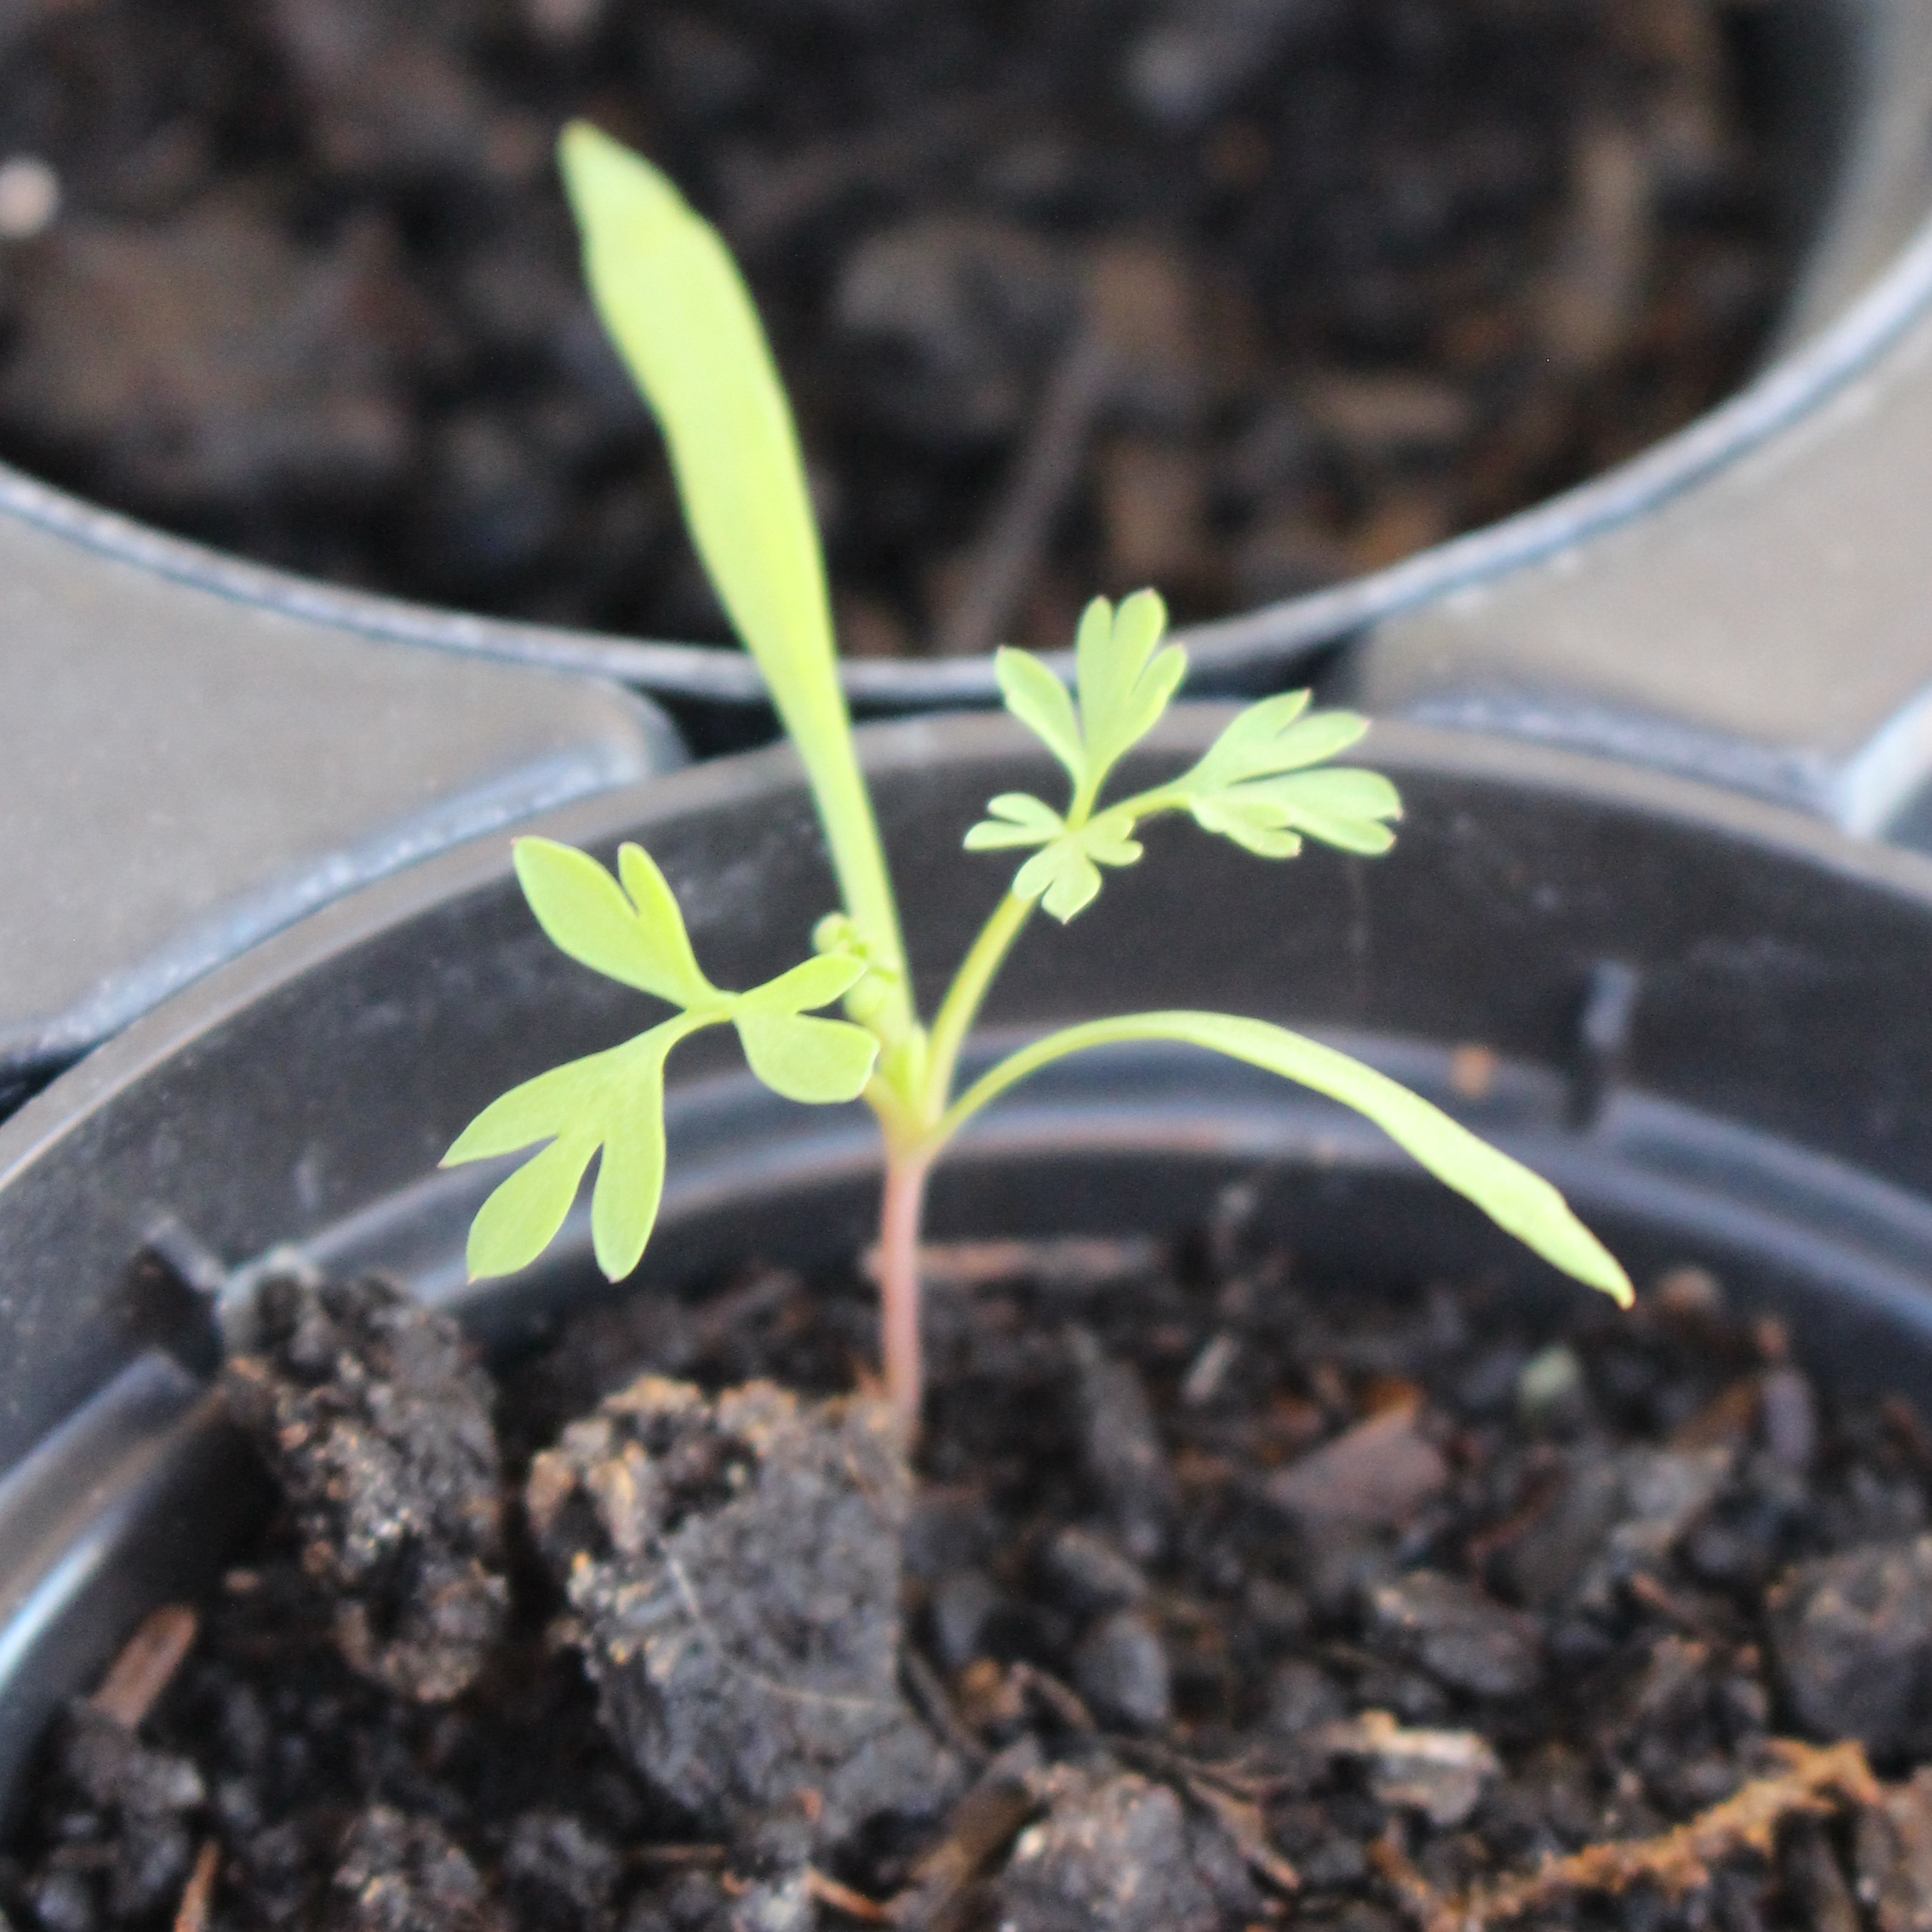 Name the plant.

Fumaria officinalis
